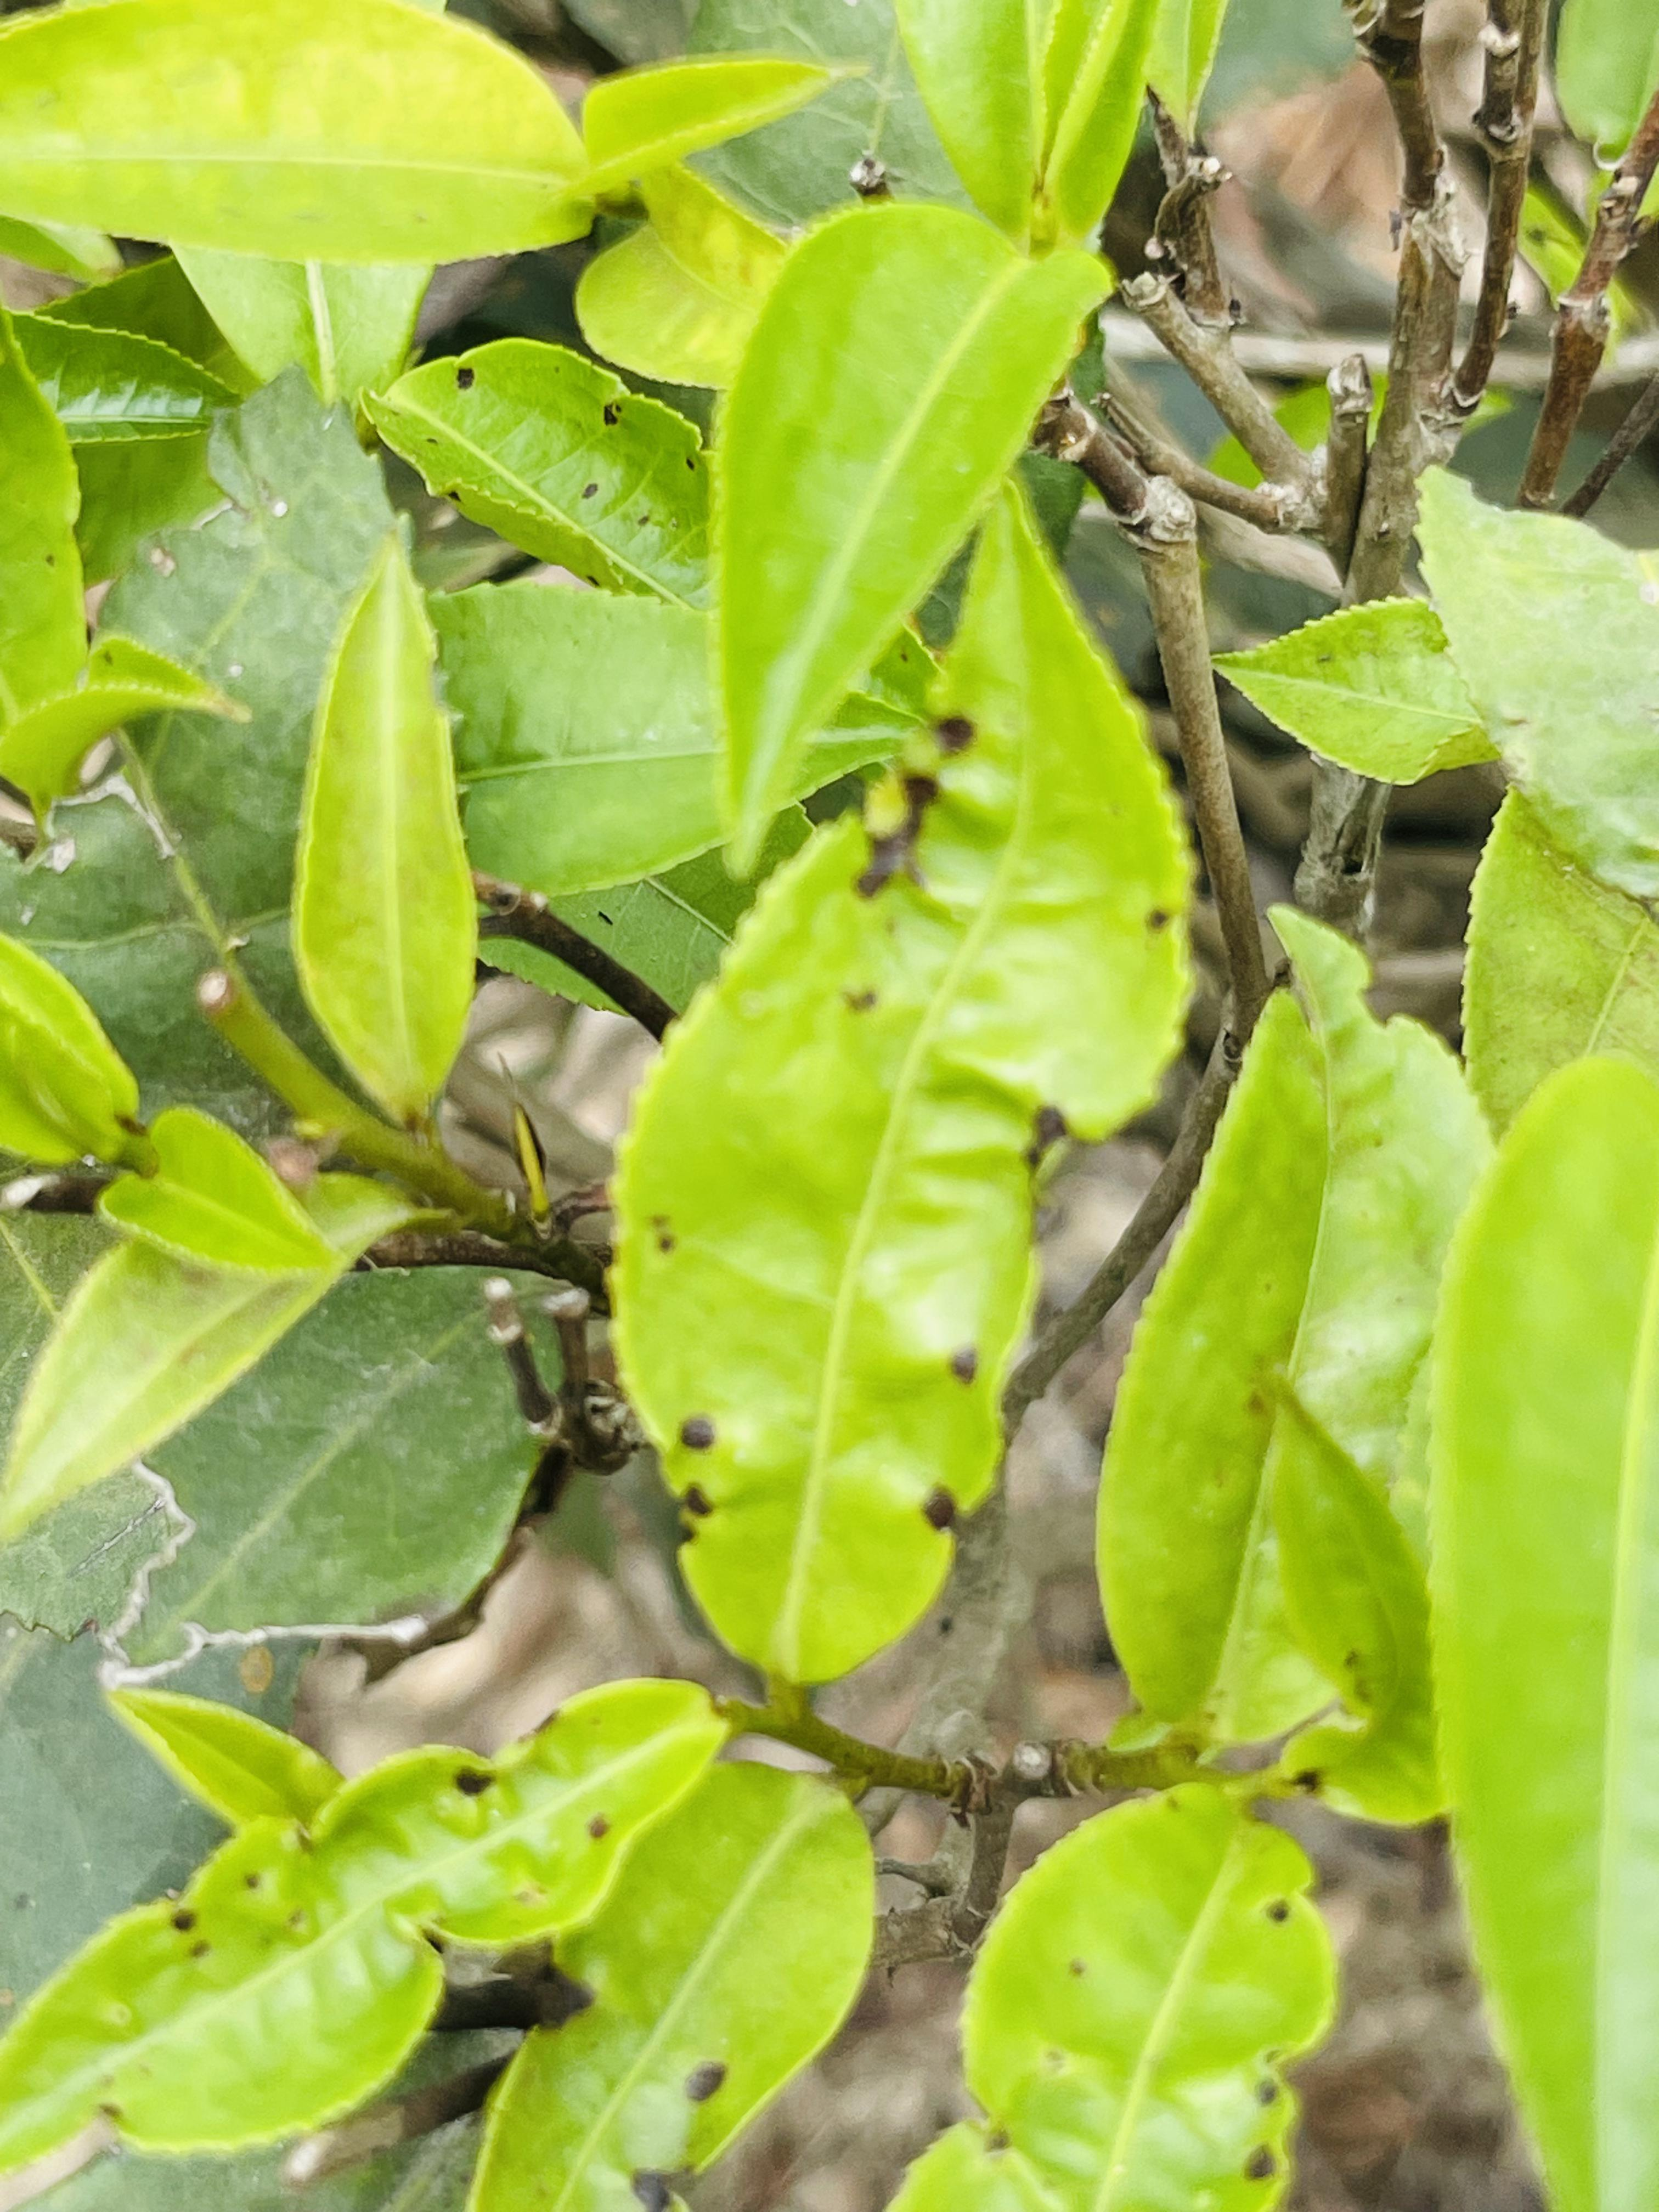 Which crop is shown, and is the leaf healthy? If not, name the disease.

tea, helopeltis
